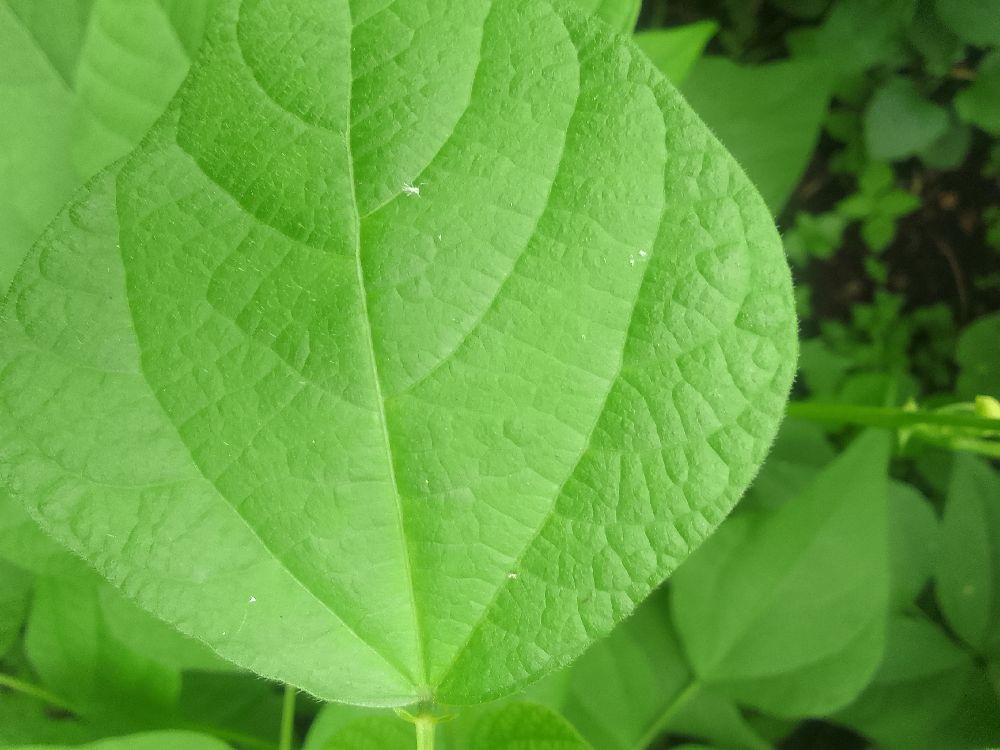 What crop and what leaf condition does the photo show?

common bean, healthy
